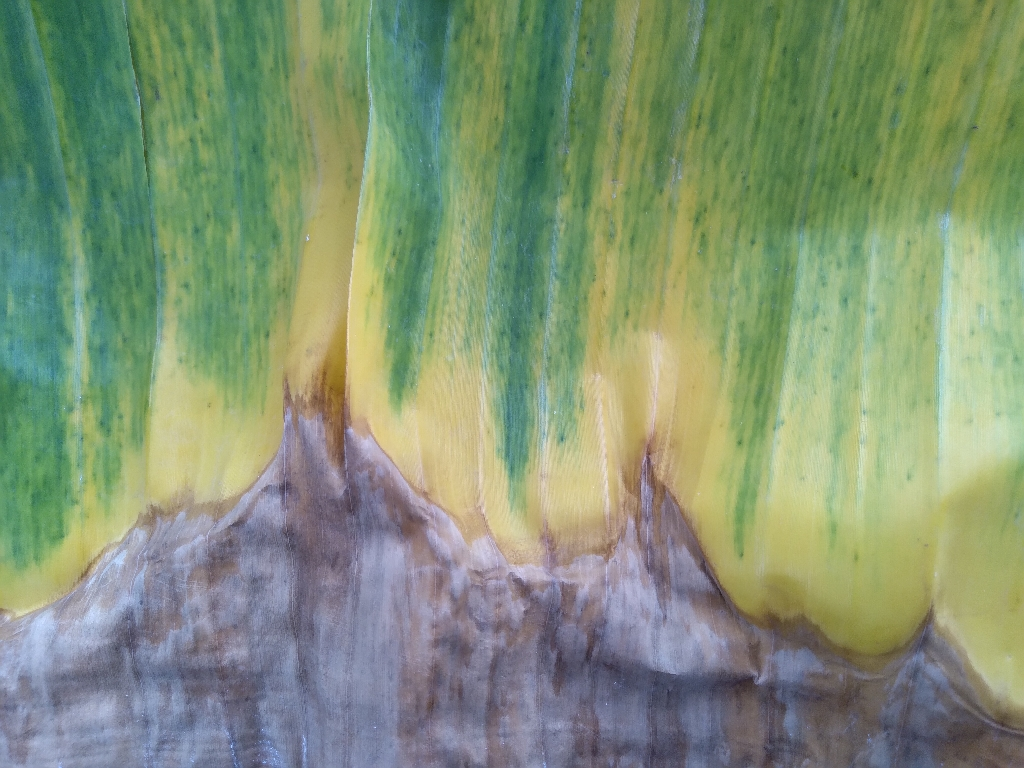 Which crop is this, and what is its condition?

banana, fusarium wilt race 1
